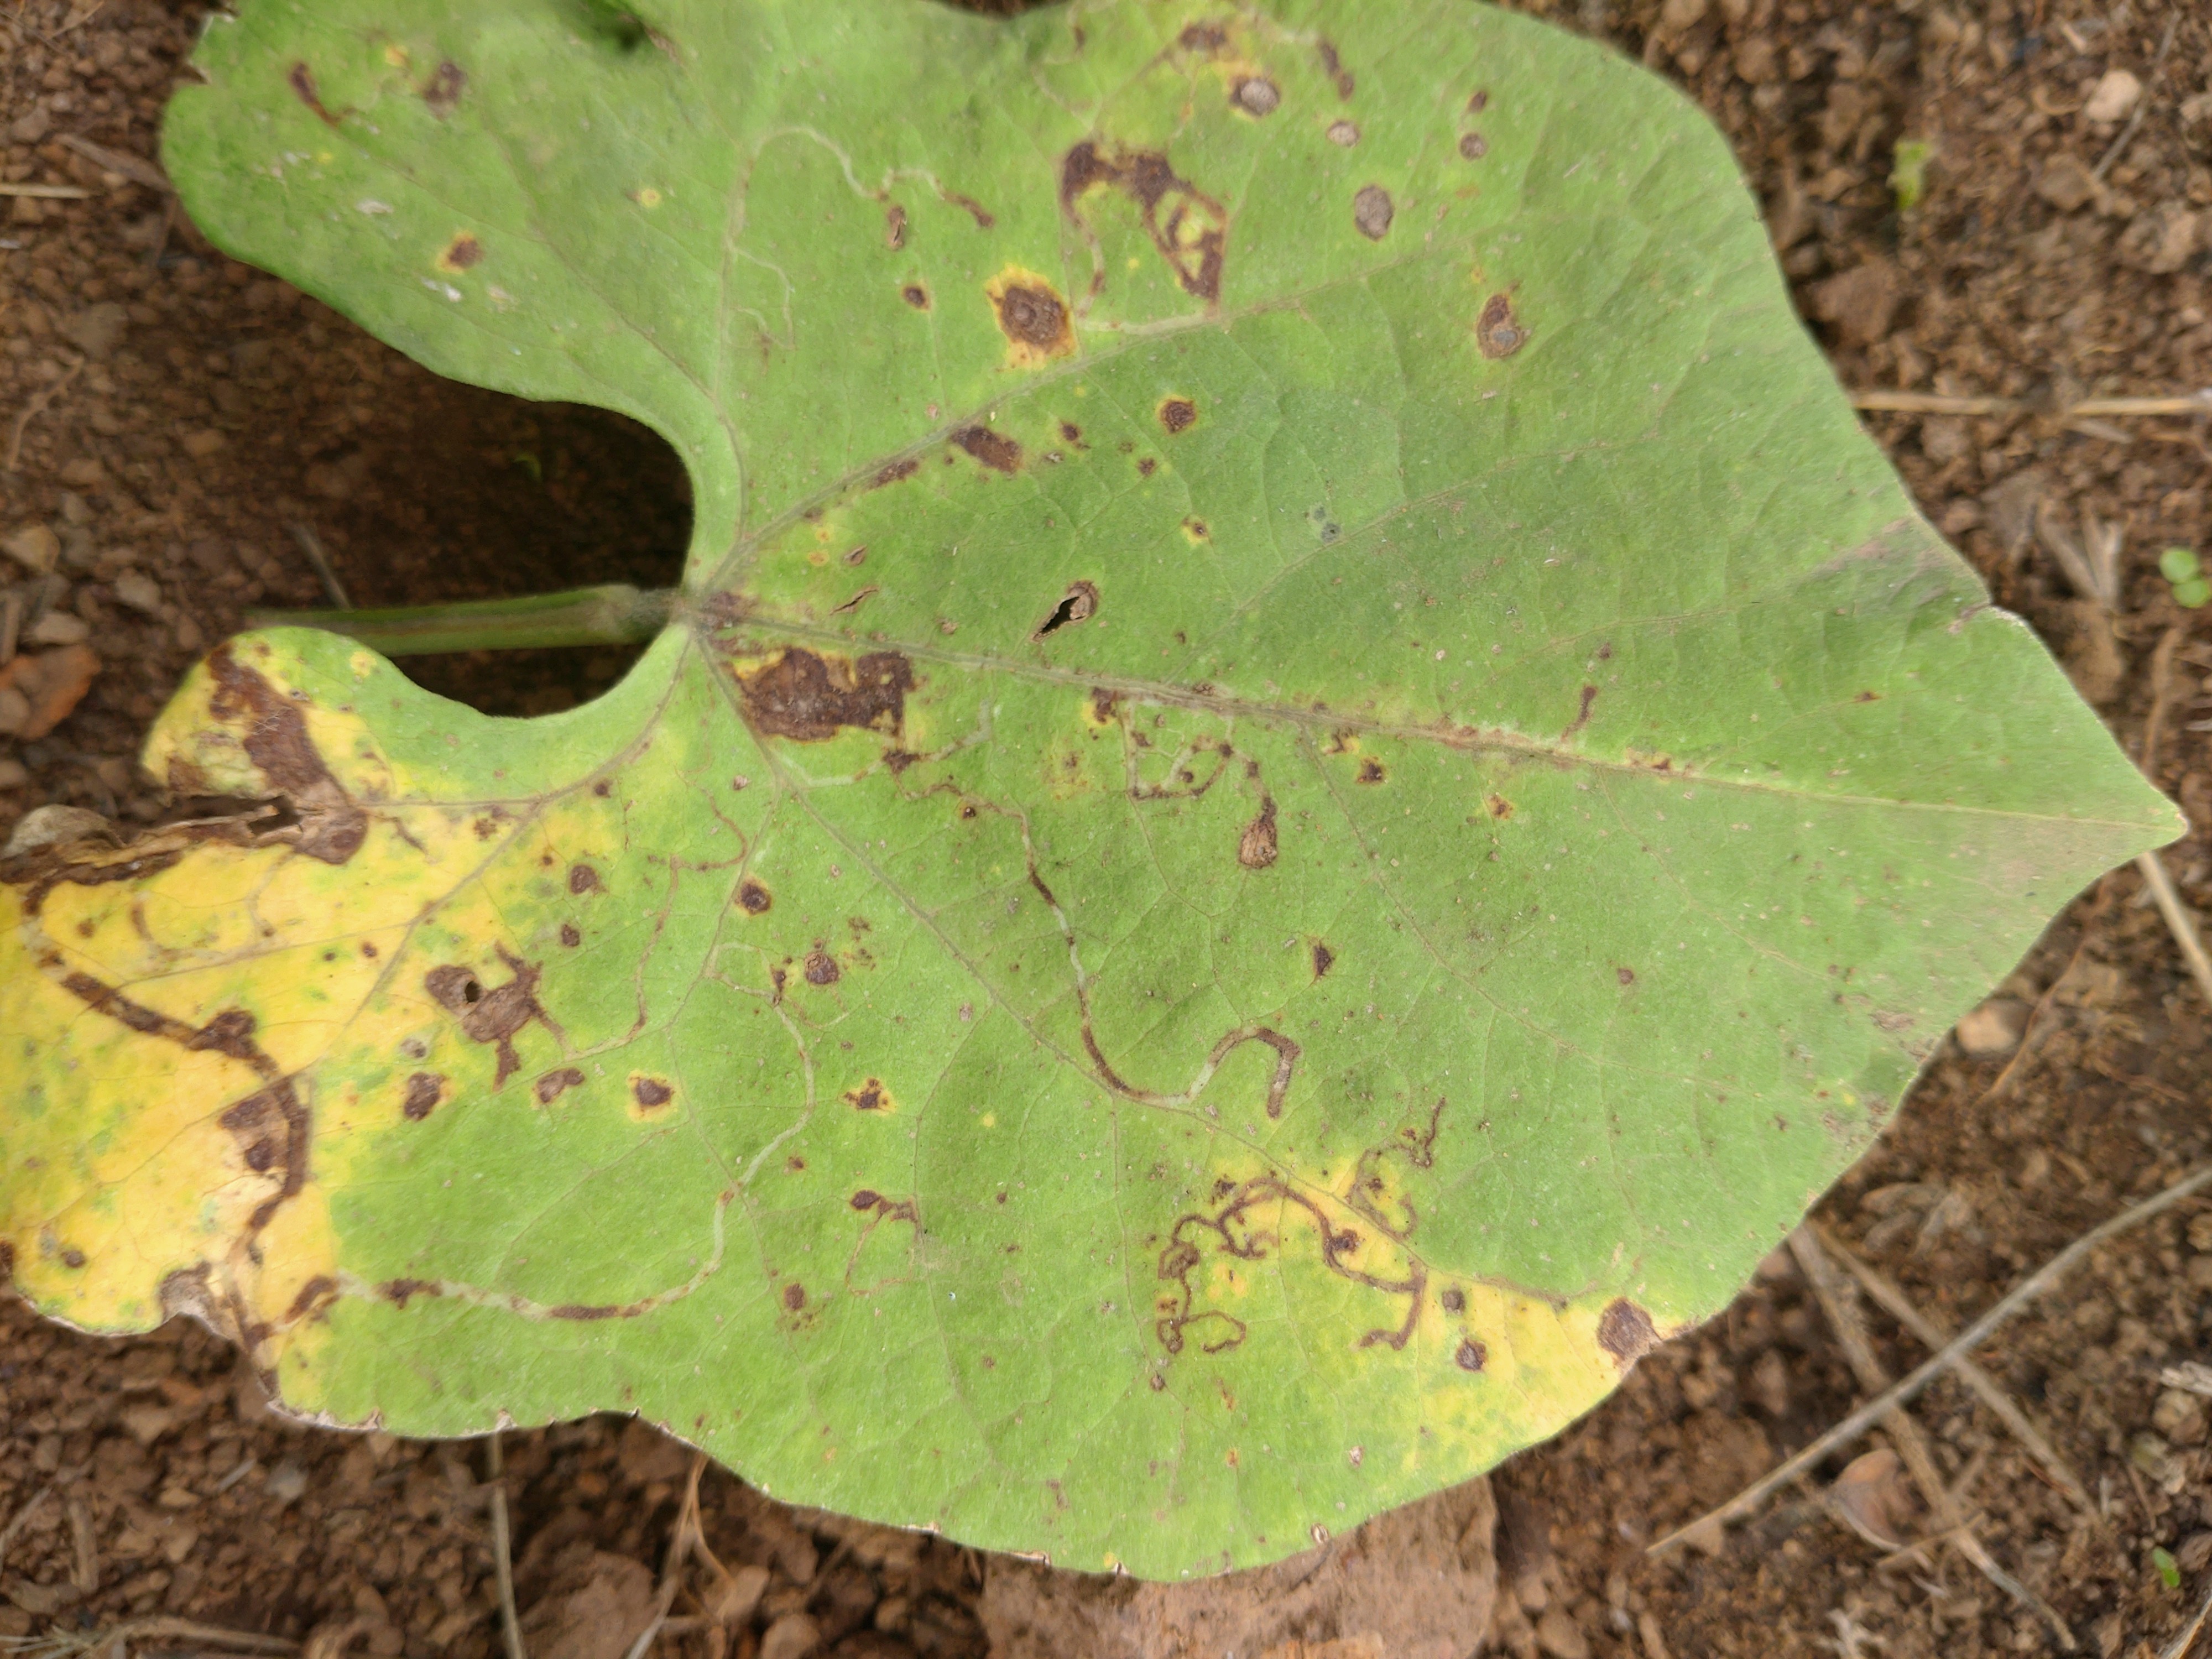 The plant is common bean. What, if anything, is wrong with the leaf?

rust
